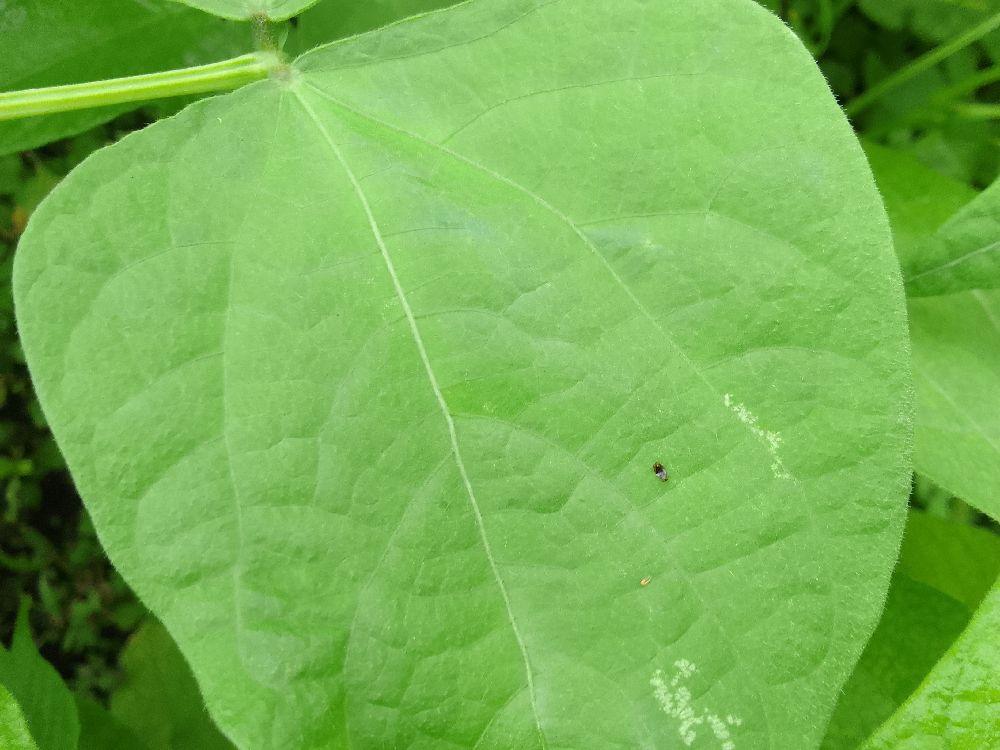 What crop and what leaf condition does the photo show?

common bean, healthy
